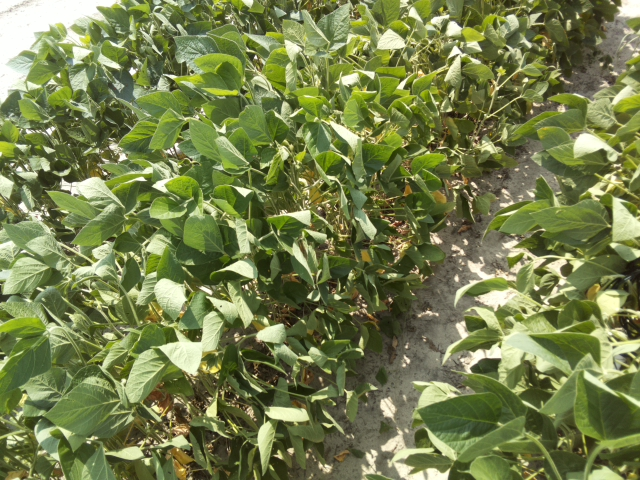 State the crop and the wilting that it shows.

soybean, slight leaflet or petiole turgor loss in upper canopy
